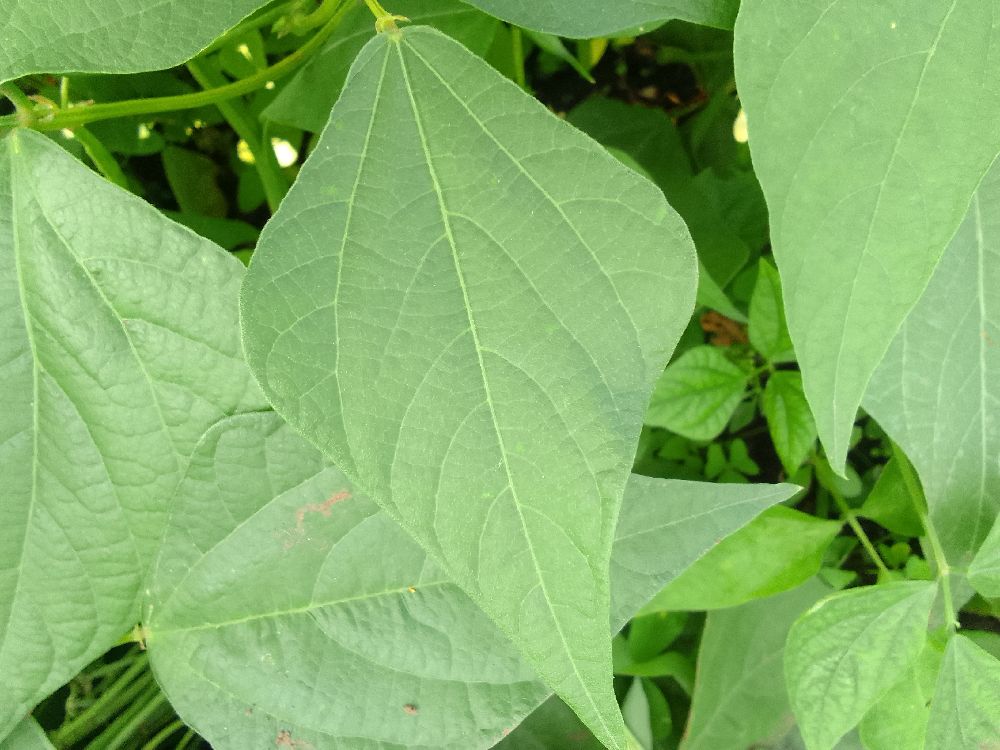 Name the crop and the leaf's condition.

common bean, healthy
